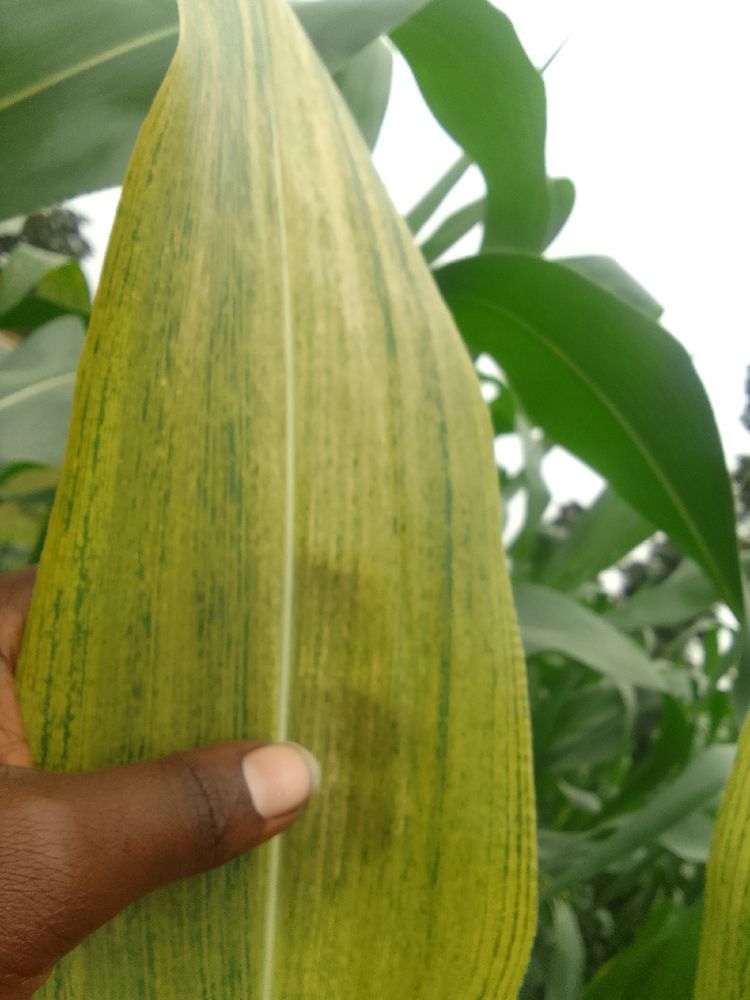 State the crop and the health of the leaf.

maize, maize lethal necrosis
